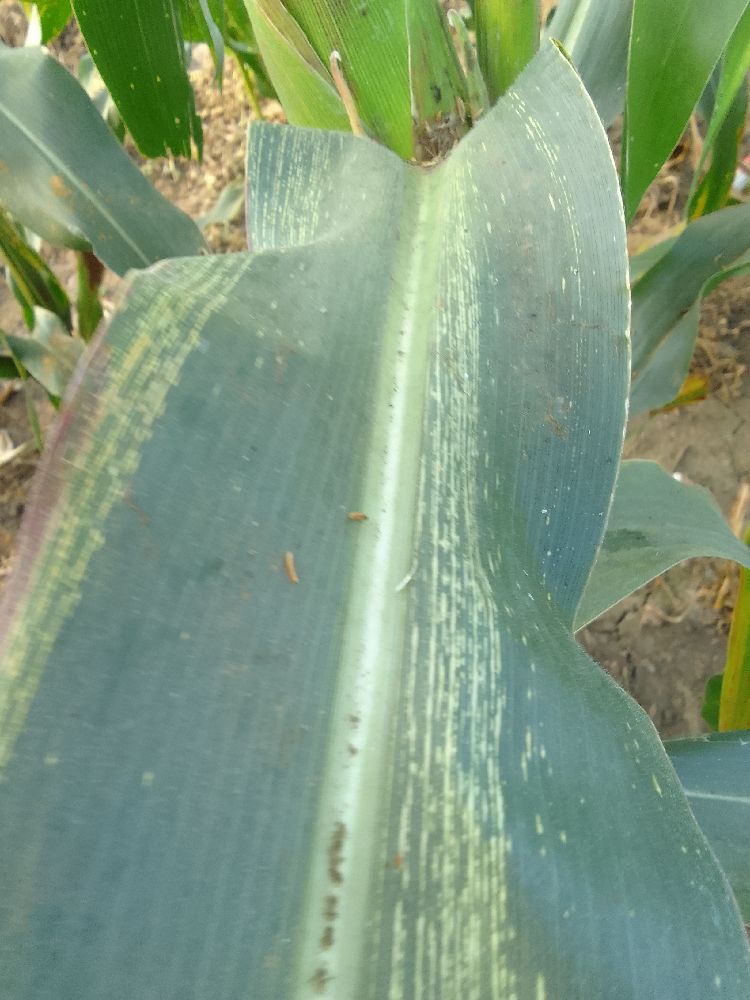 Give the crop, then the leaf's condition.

maize, maize streak virus
